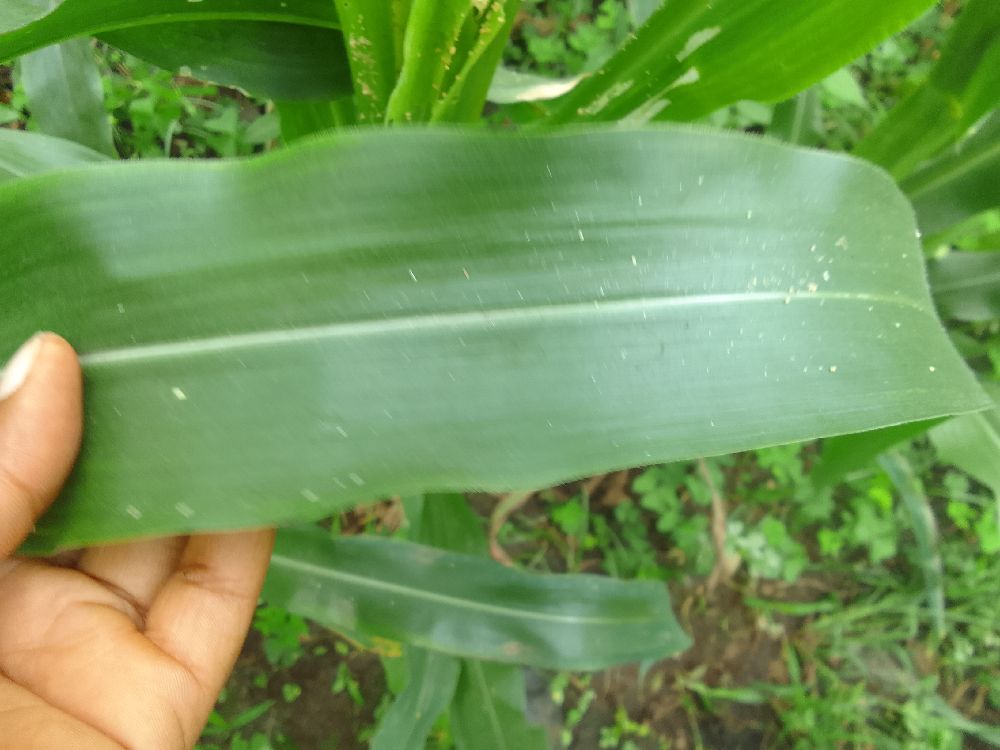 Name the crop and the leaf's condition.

maize, healthy
